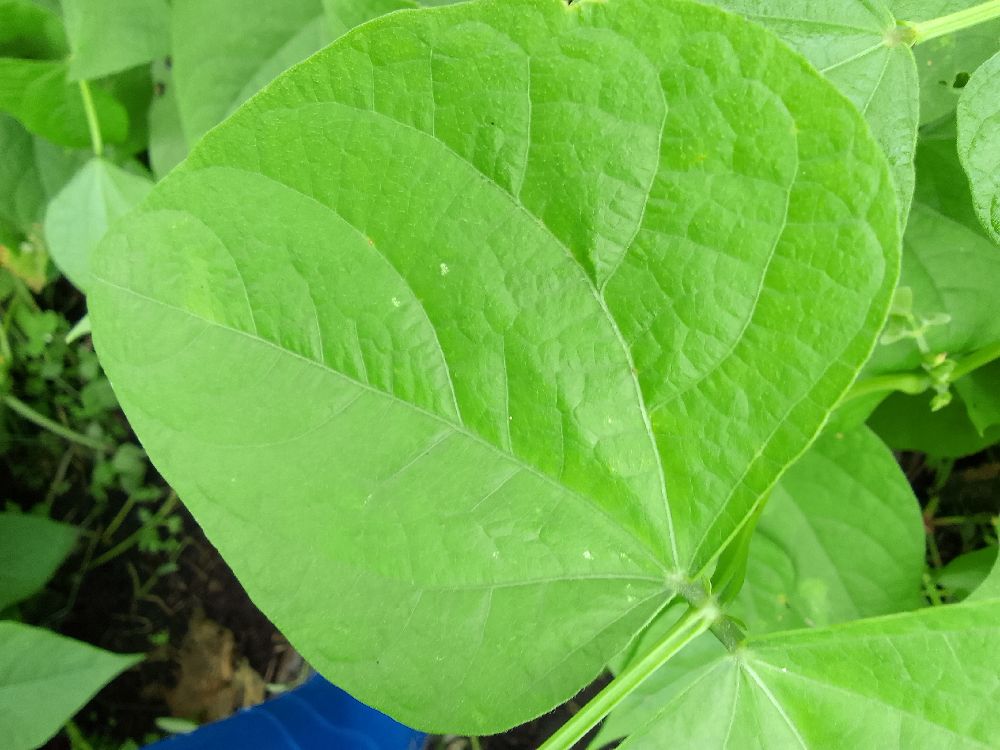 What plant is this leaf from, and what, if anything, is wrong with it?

common bean, healthy
